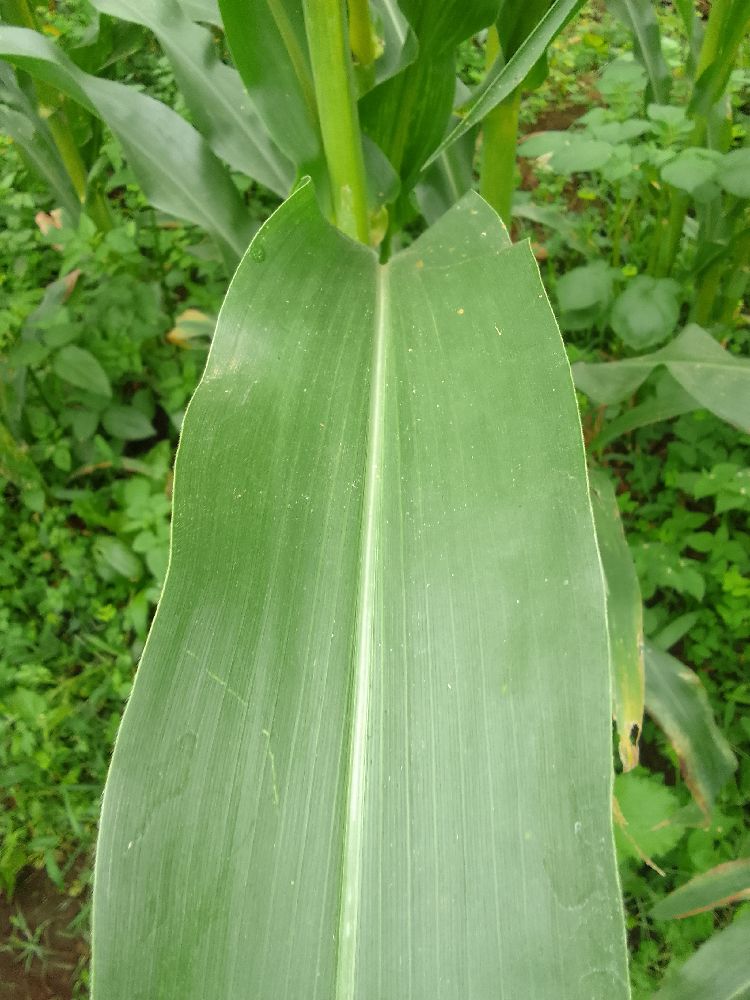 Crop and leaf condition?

maize, healthy
